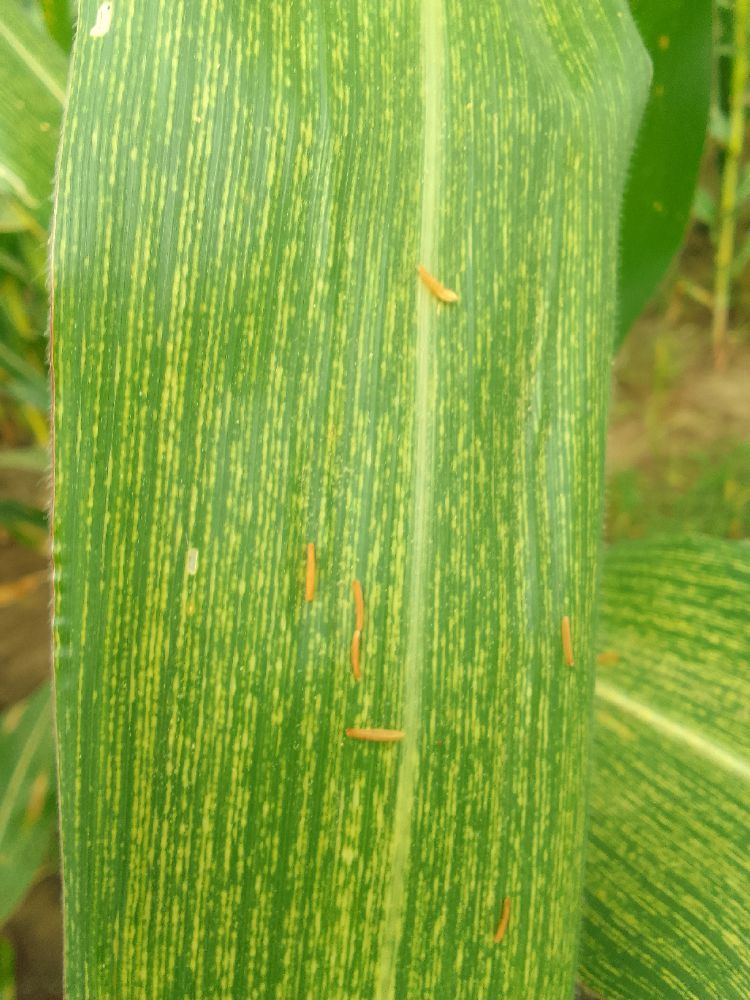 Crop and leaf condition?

maize, maize streak virus
